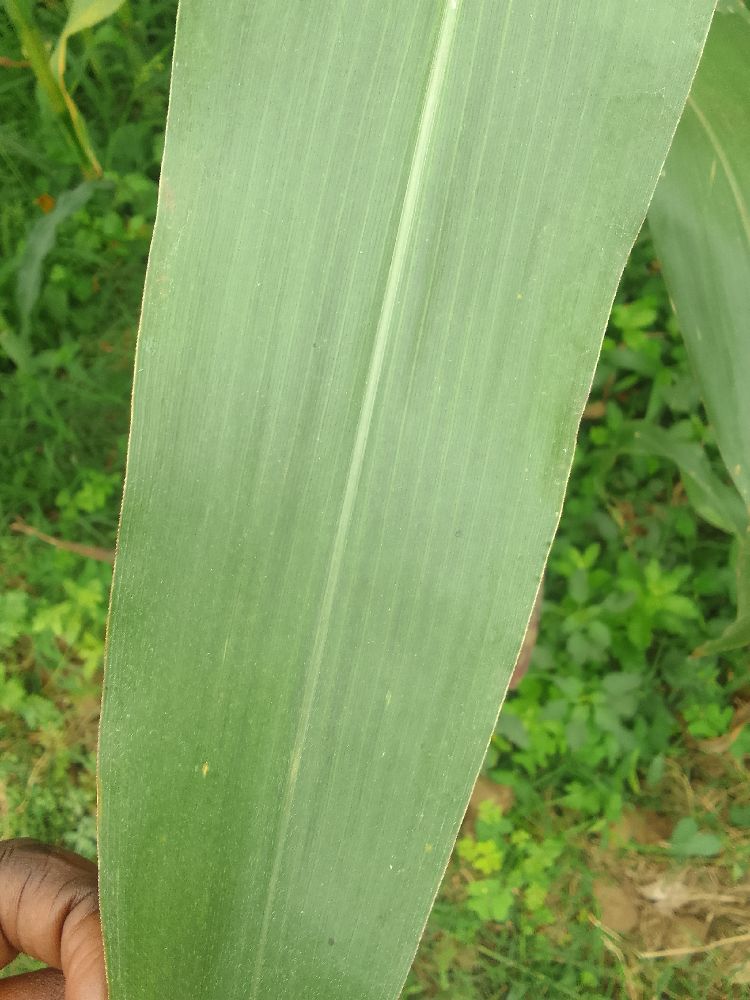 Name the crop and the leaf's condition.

maize, healthy
